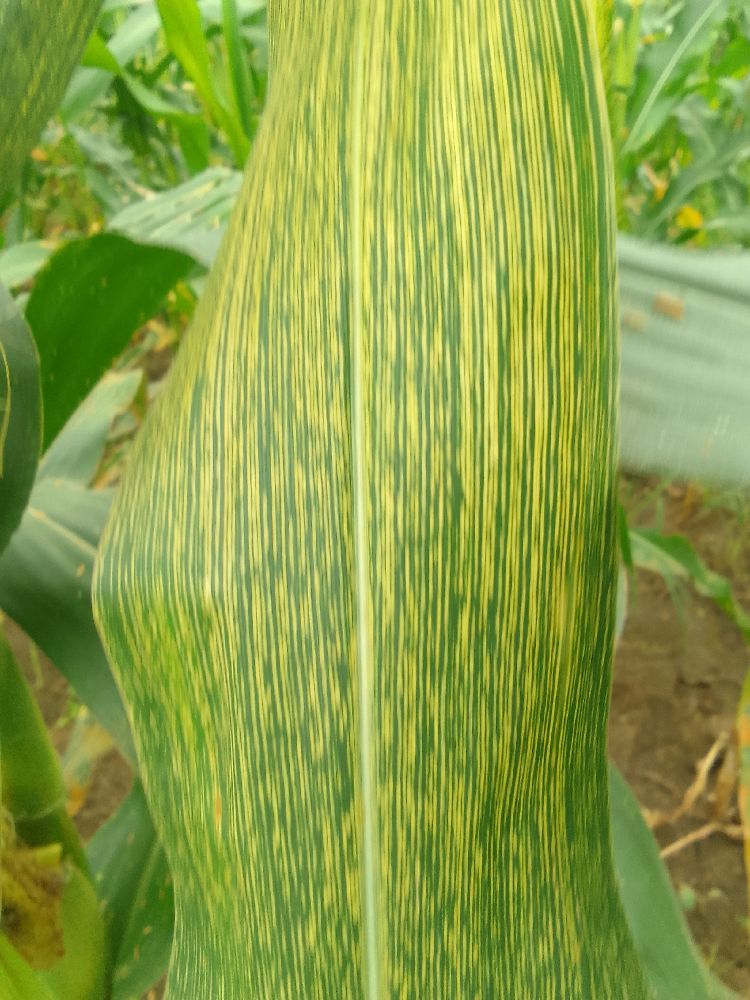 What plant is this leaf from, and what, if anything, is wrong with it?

maize, maize streak virus
